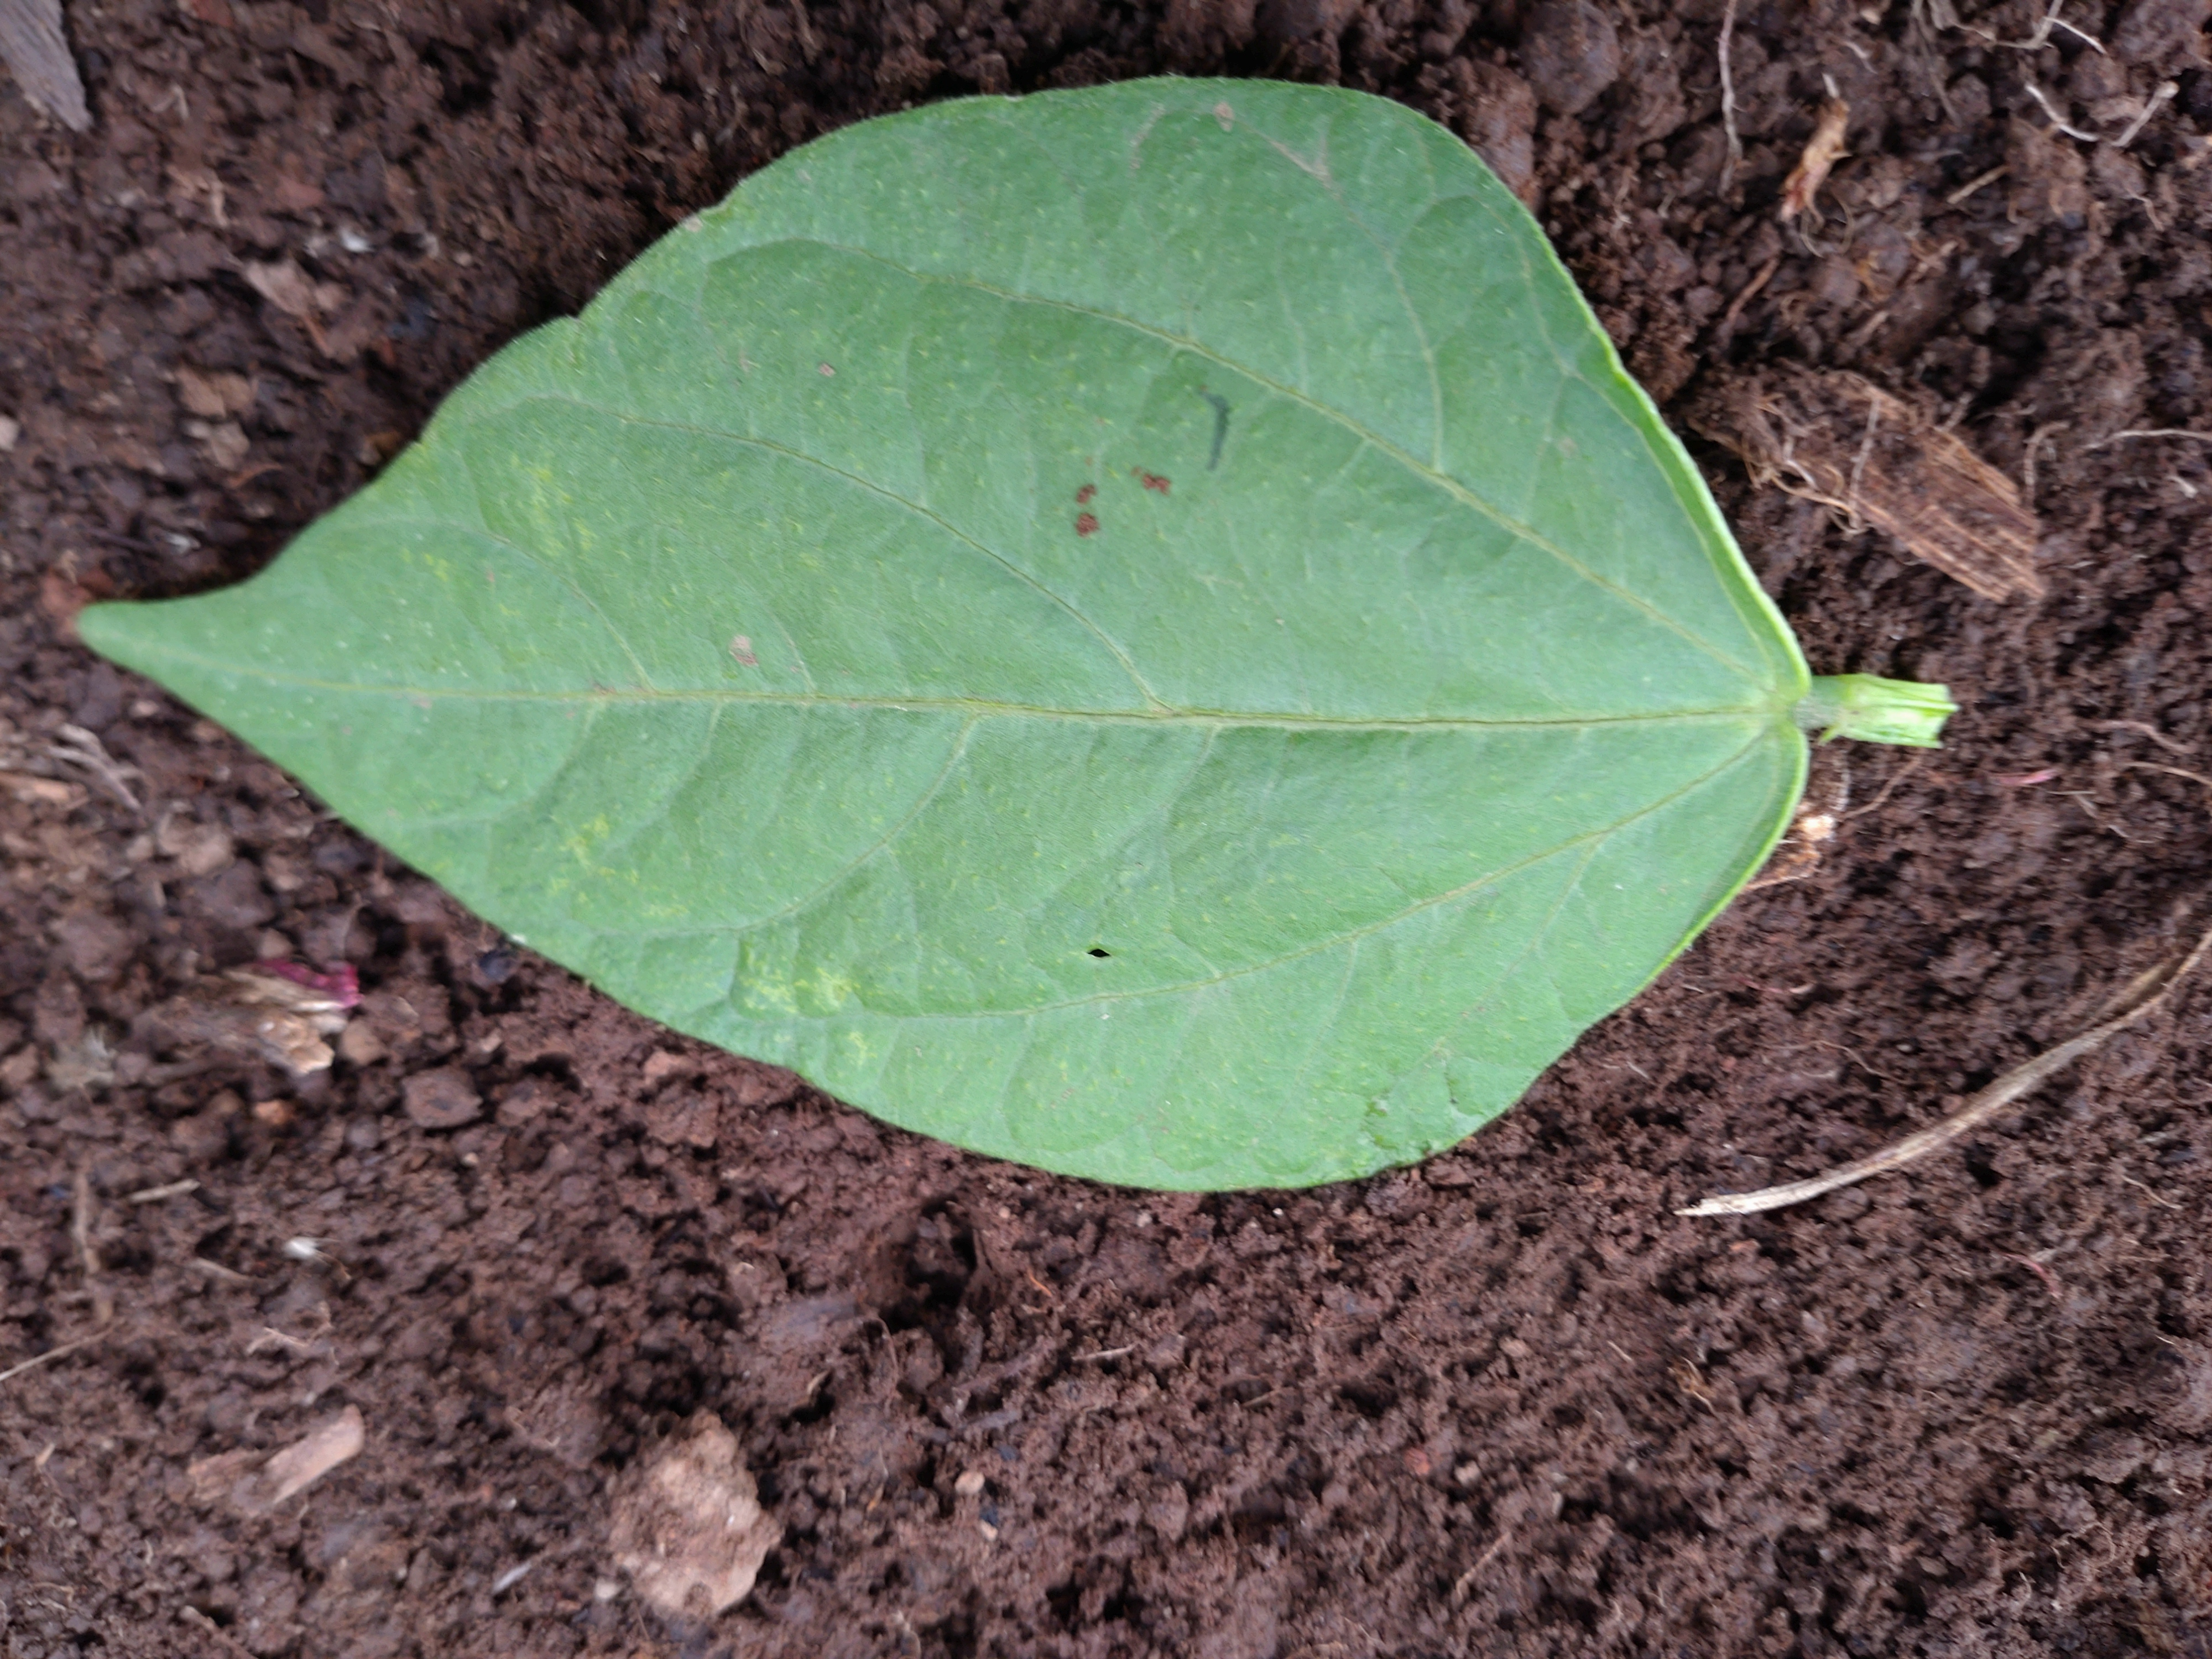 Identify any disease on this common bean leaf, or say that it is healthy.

healthy
